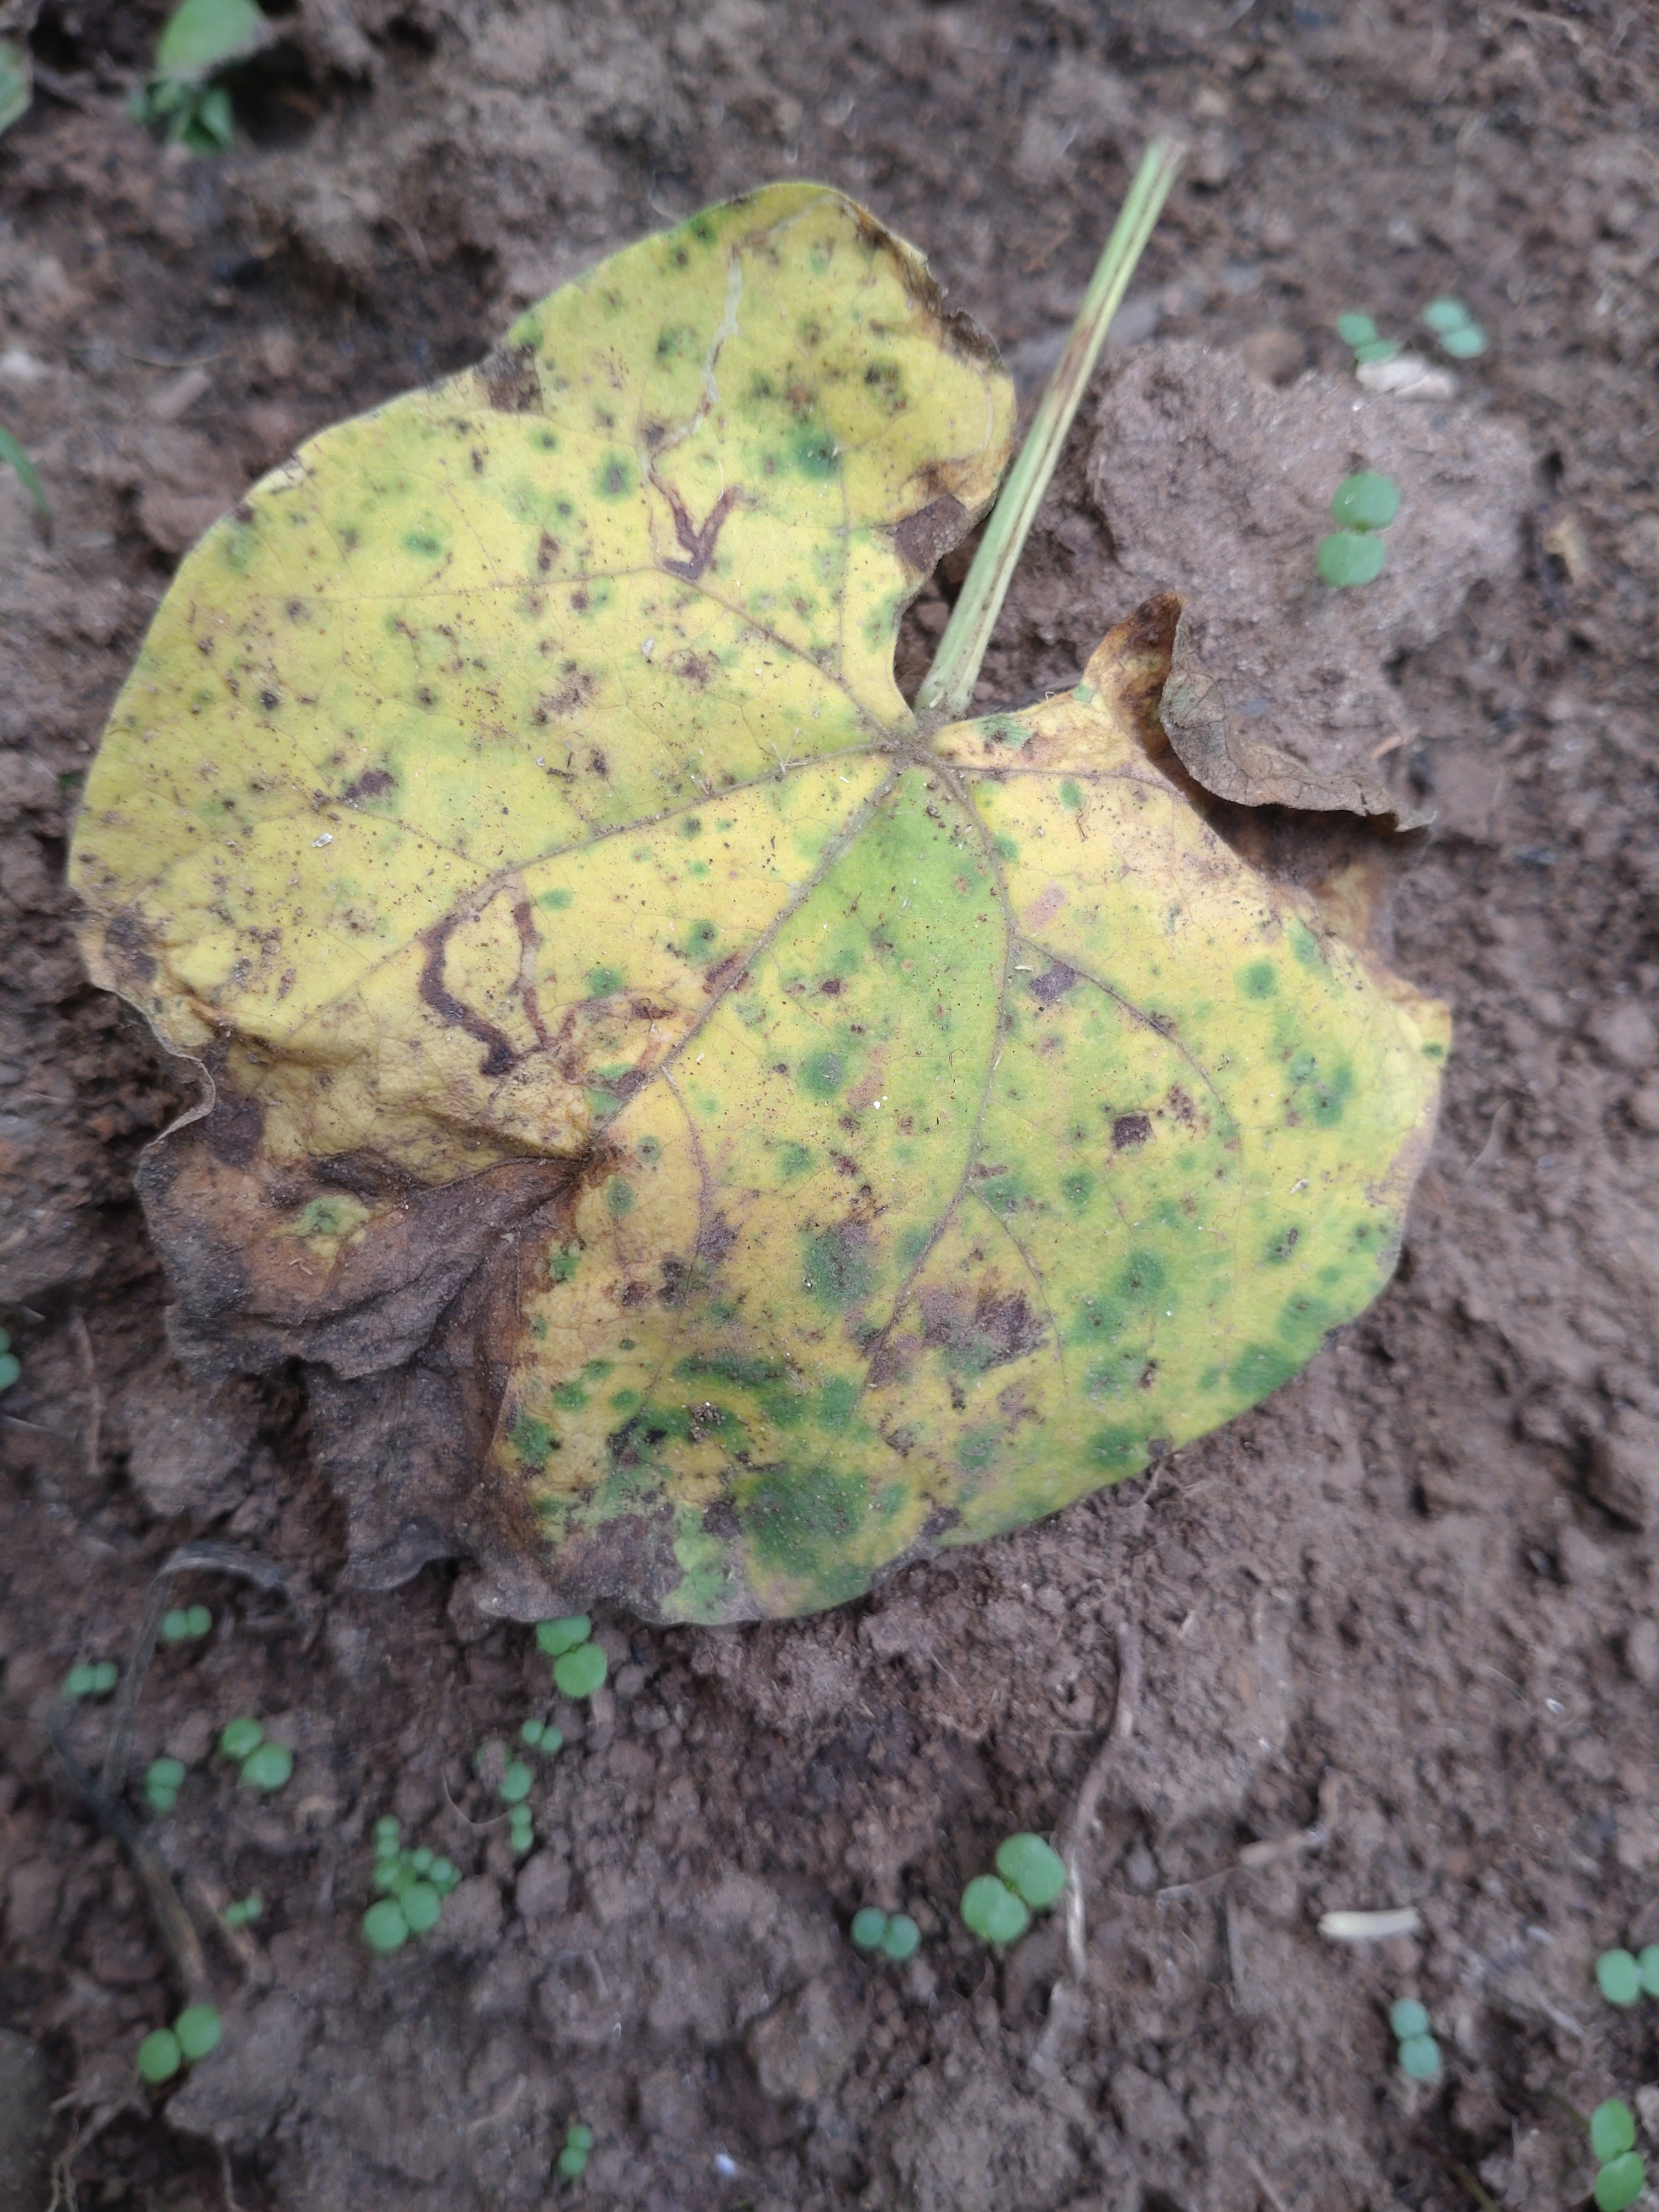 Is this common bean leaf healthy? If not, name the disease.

anthracnose
